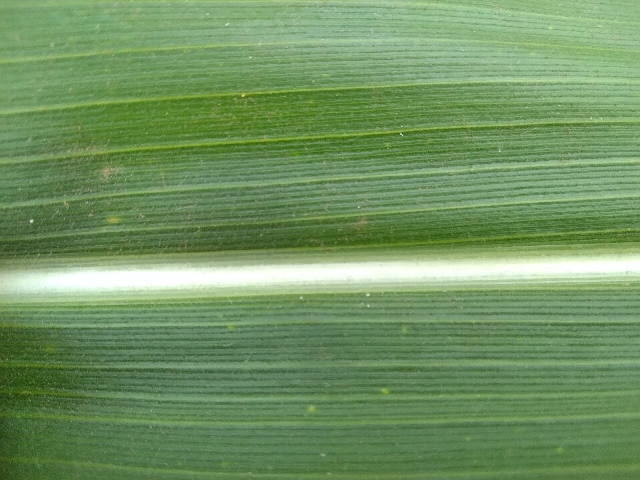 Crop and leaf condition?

maize, healthy
